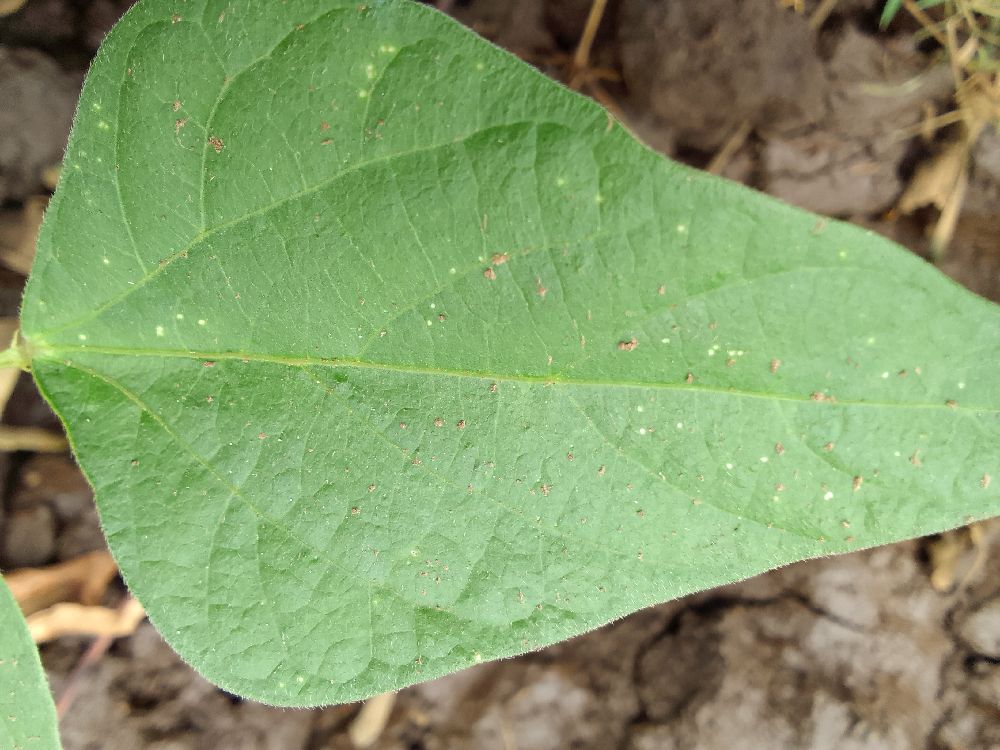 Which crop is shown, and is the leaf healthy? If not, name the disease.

common bean, healthy
